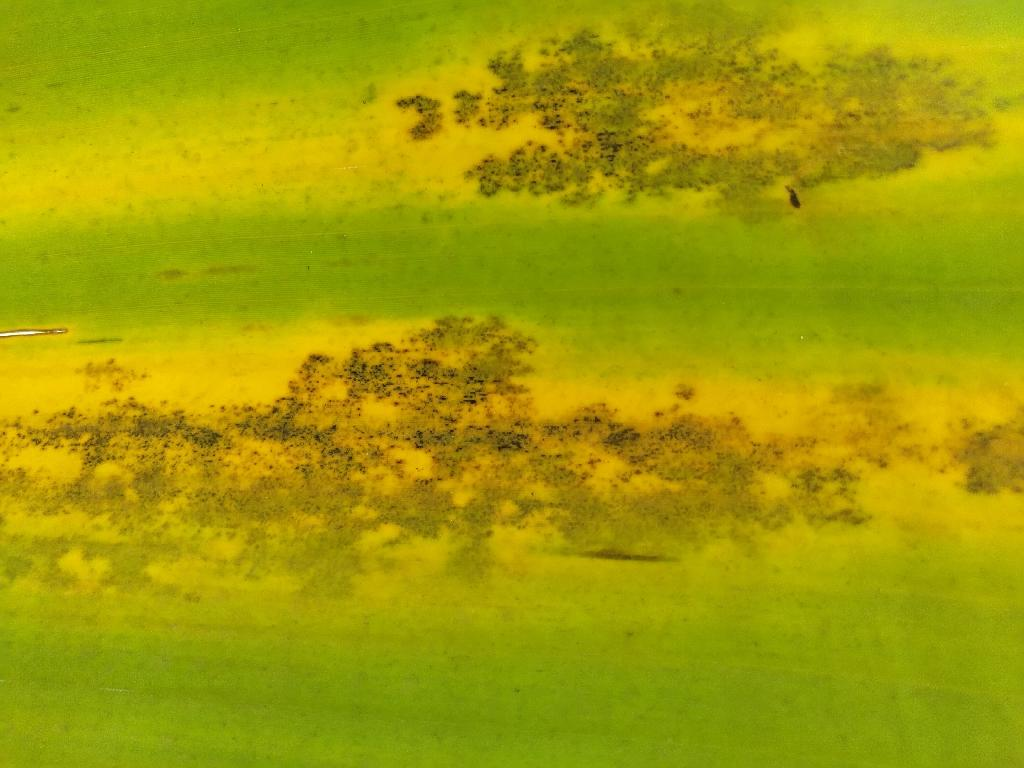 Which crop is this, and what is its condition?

banana, black sigatoka
